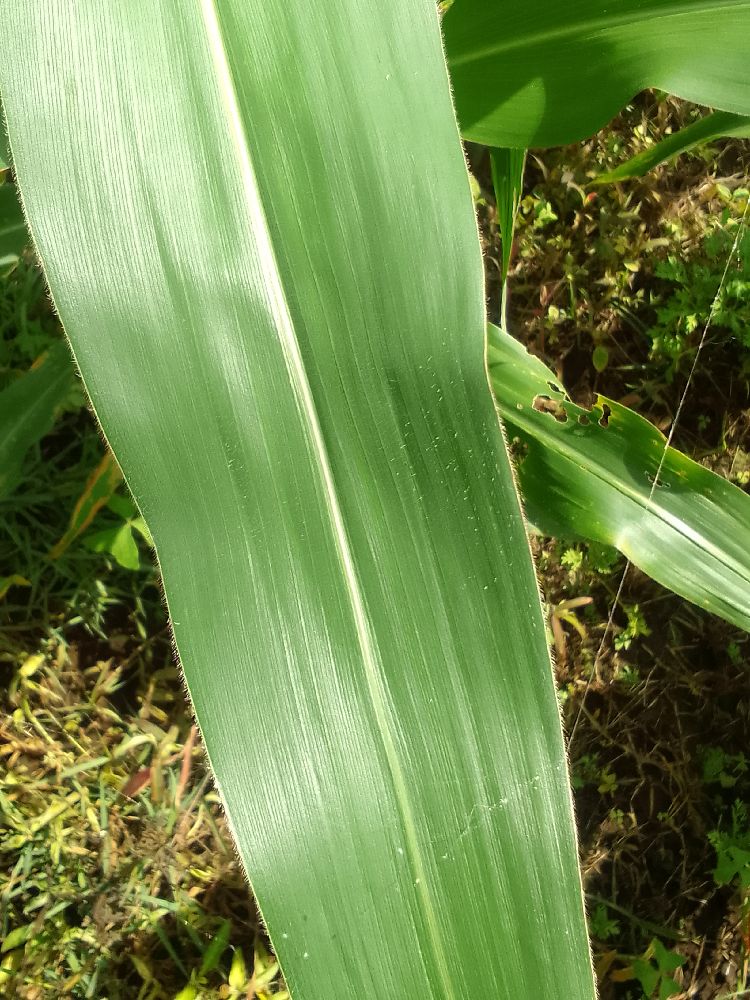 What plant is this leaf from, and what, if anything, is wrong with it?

maize, healthy
